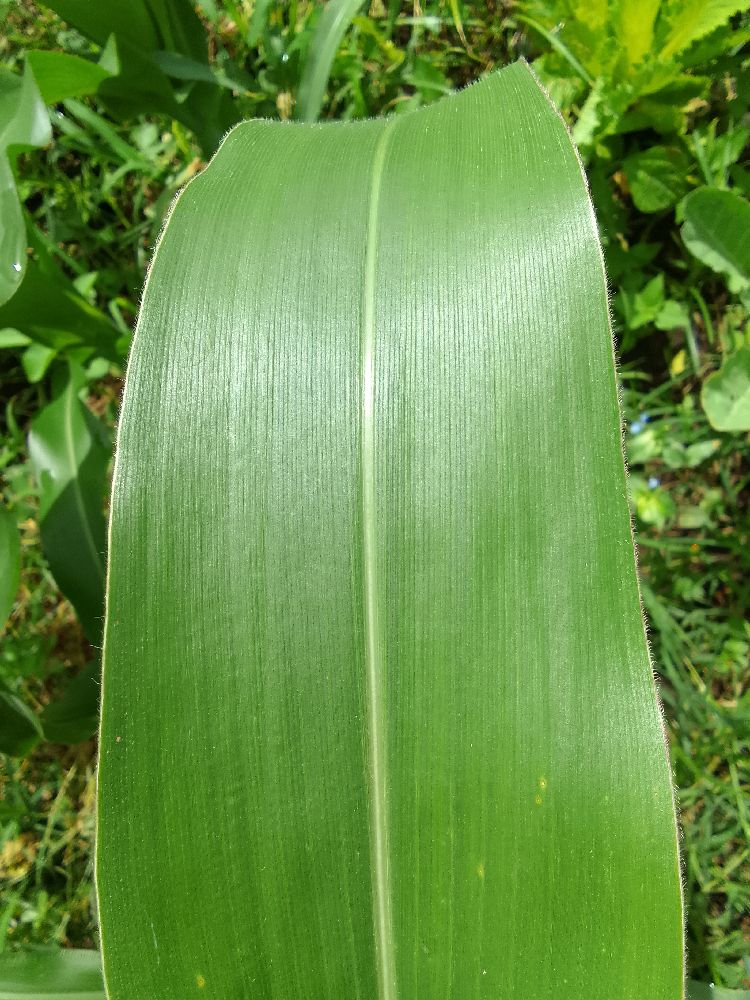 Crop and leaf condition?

maize, healthy
